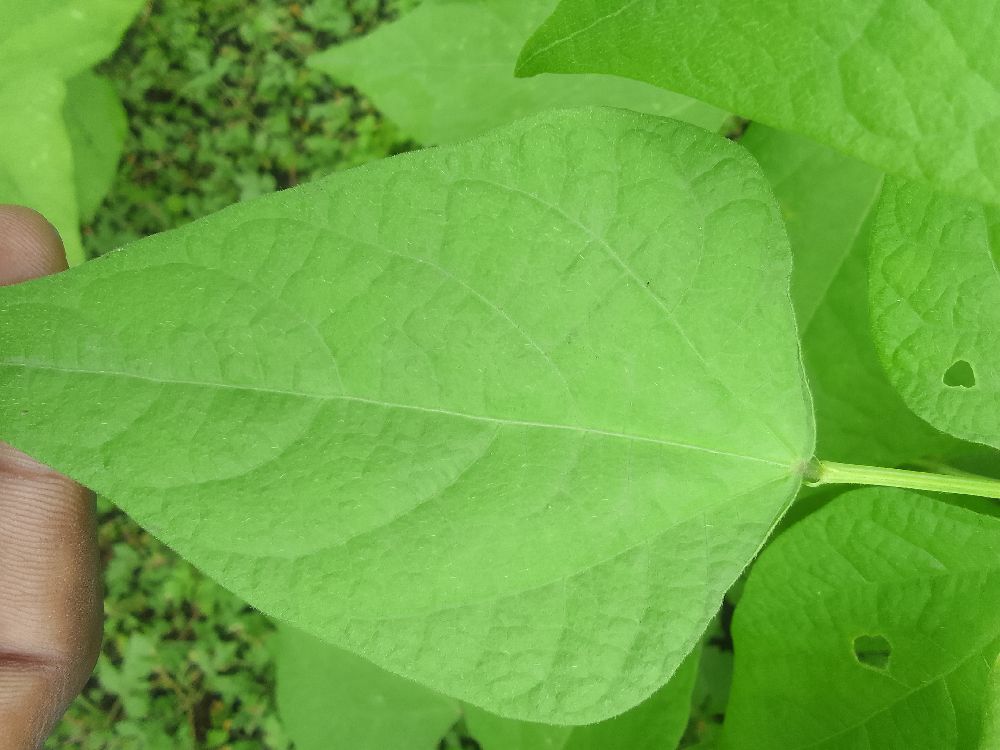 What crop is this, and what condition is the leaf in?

common bean, healthy
